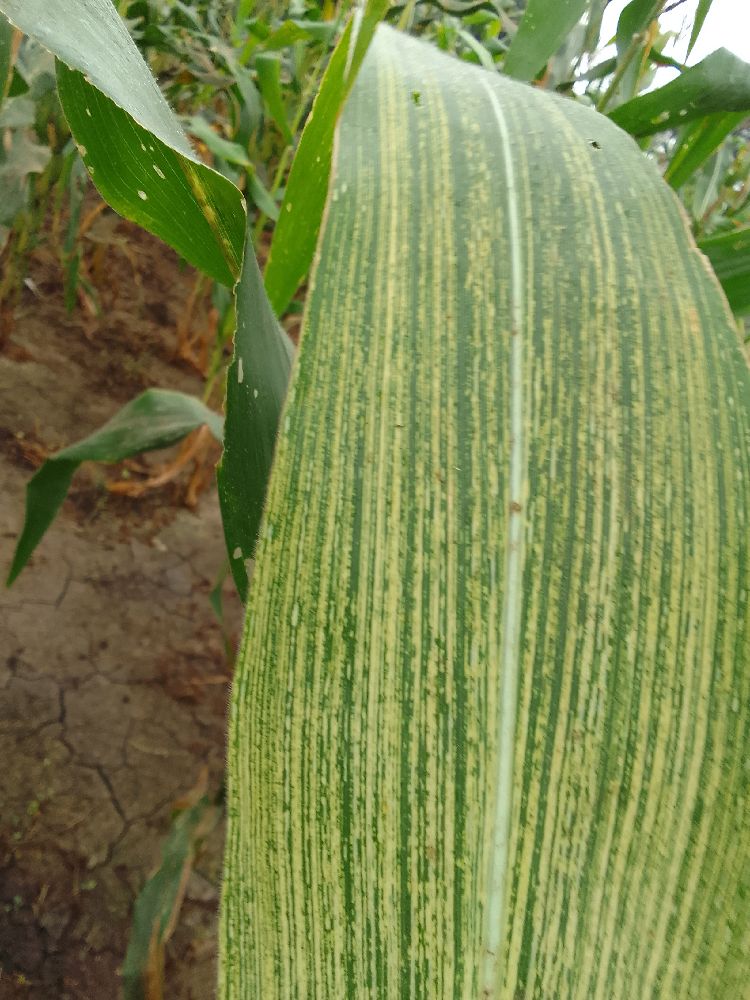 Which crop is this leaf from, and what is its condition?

maize, maize streak virus
